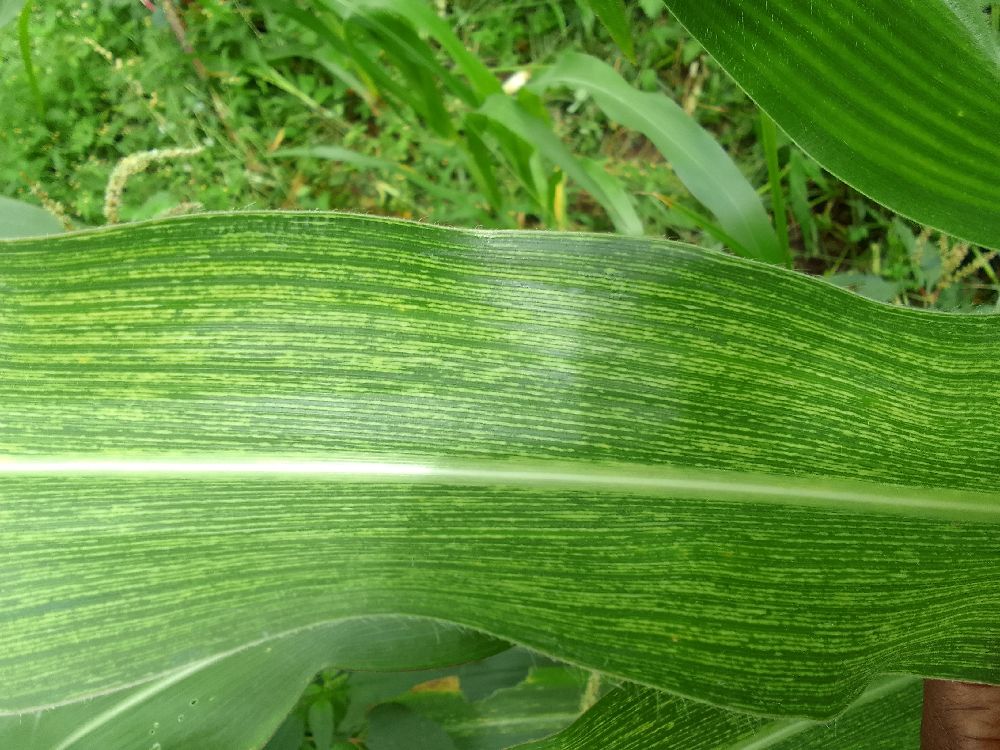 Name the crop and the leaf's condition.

maize, maize streak virus
